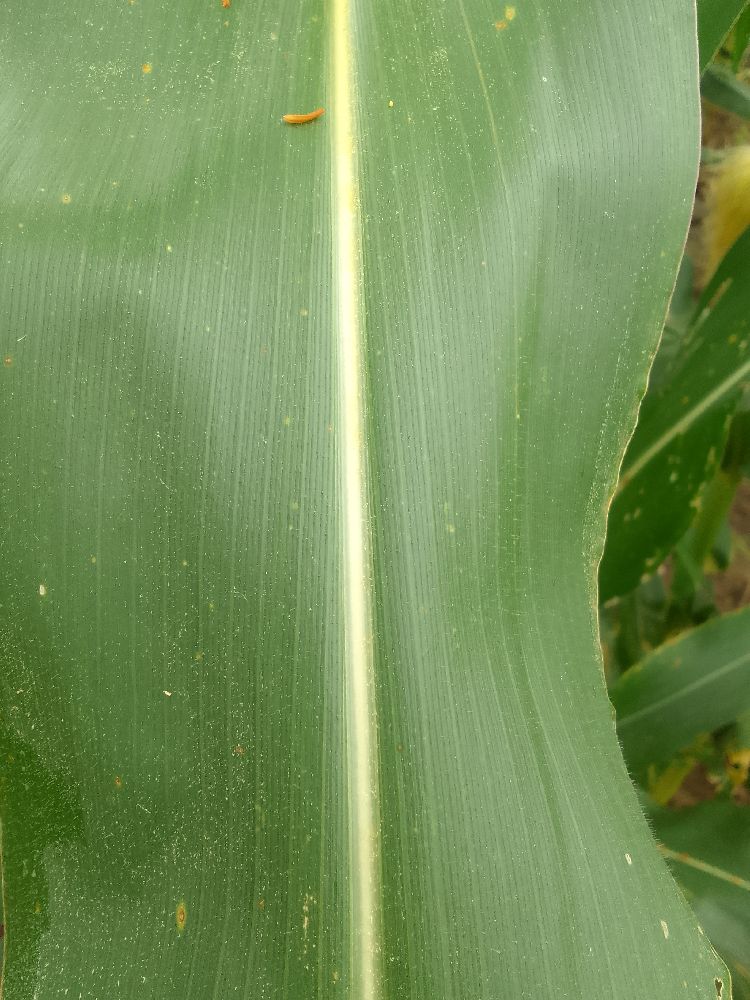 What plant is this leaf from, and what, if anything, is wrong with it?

maize, healthy
